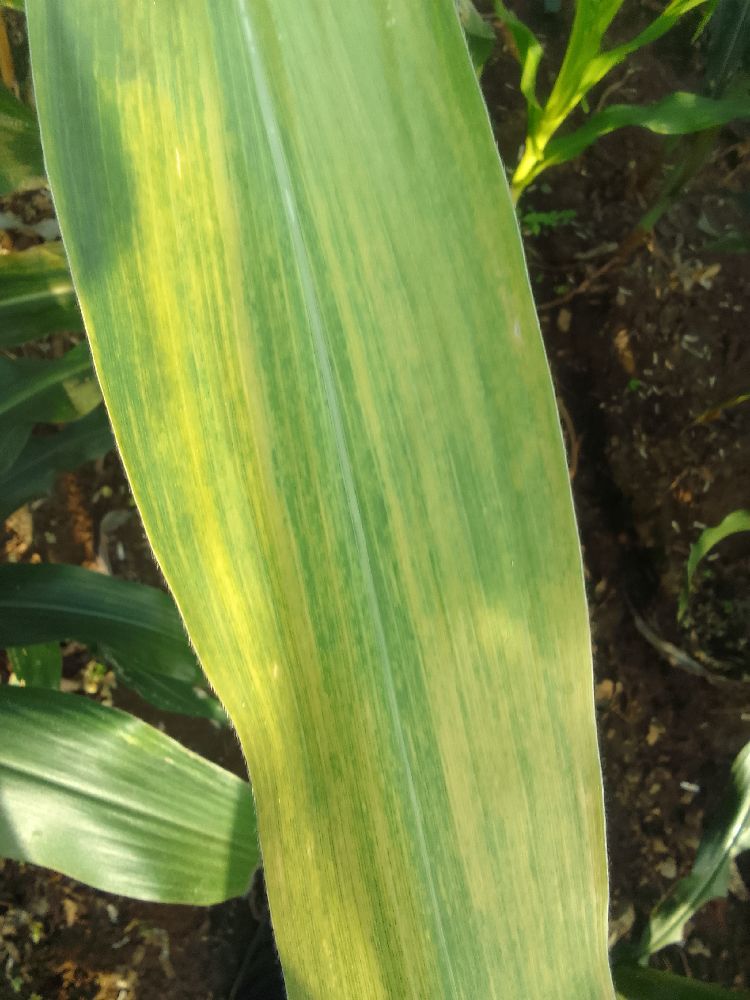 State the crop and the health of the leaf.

maize, maize lethal necrosis
